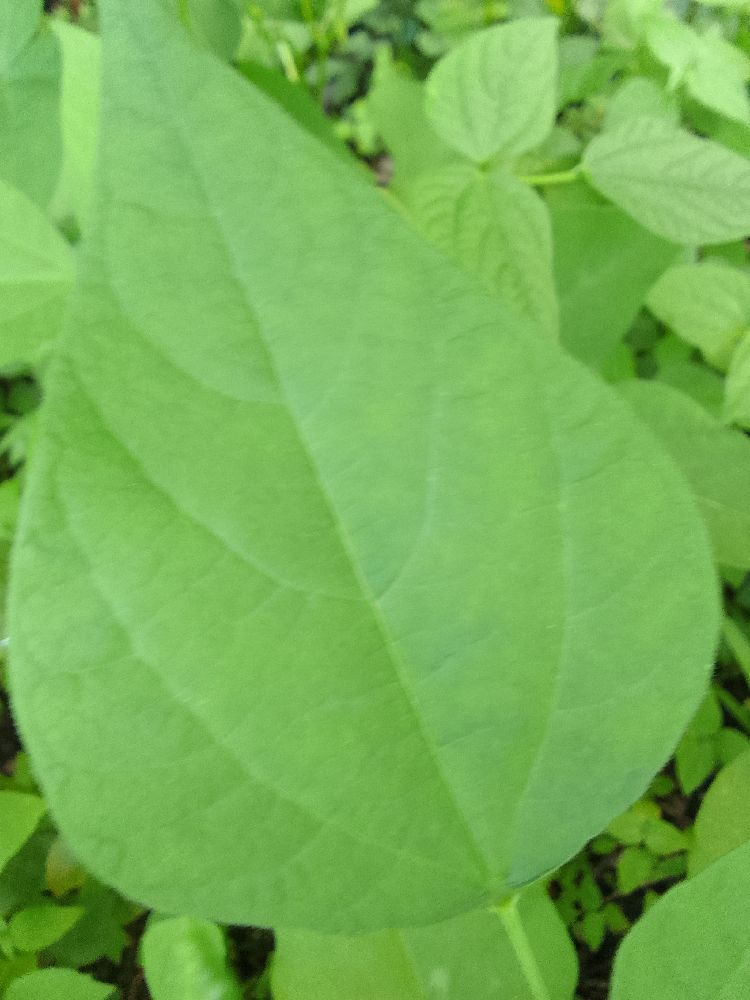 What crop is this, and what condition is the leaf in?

common bean, healthy
